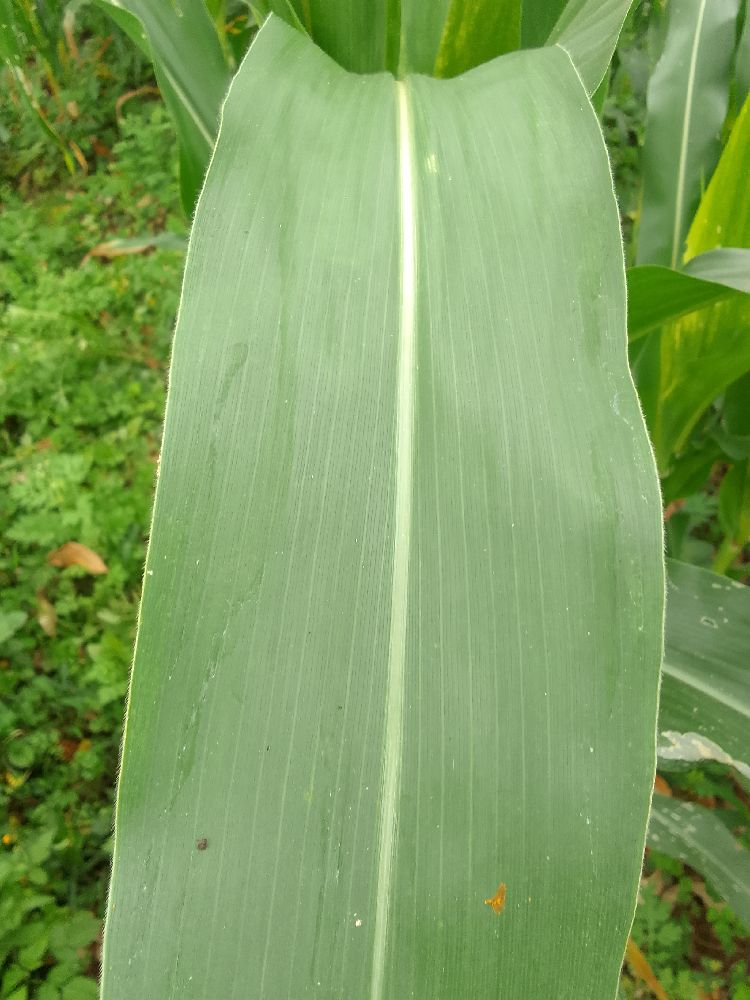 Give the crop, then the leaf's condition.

maize, healthy
